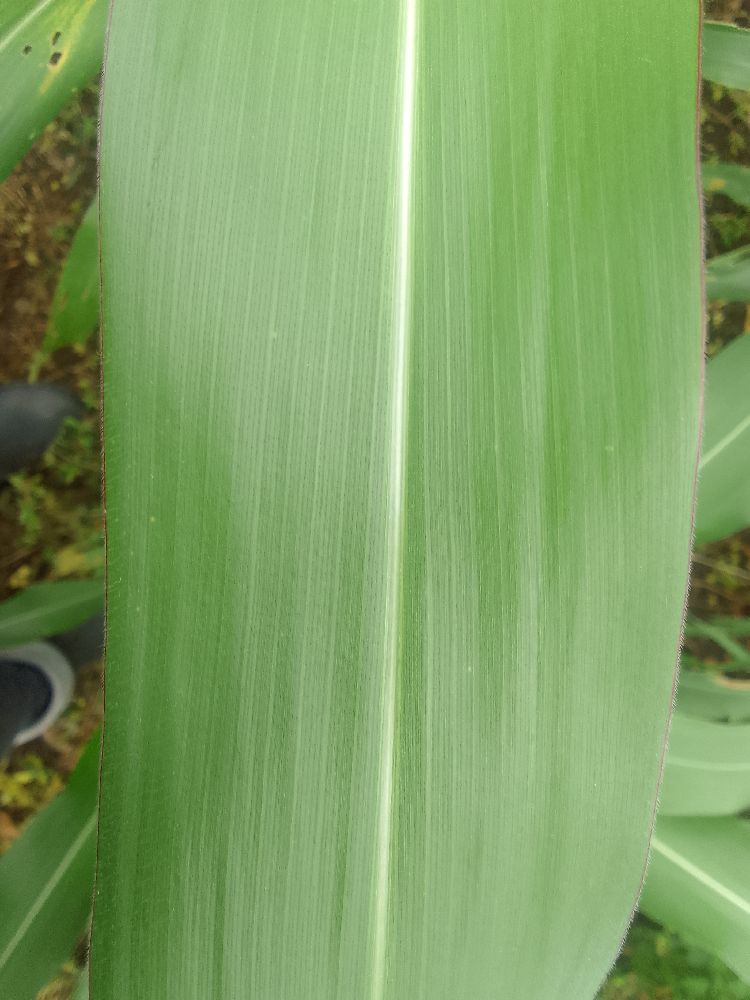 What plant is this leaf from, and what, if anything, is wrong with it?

maize, healthy
